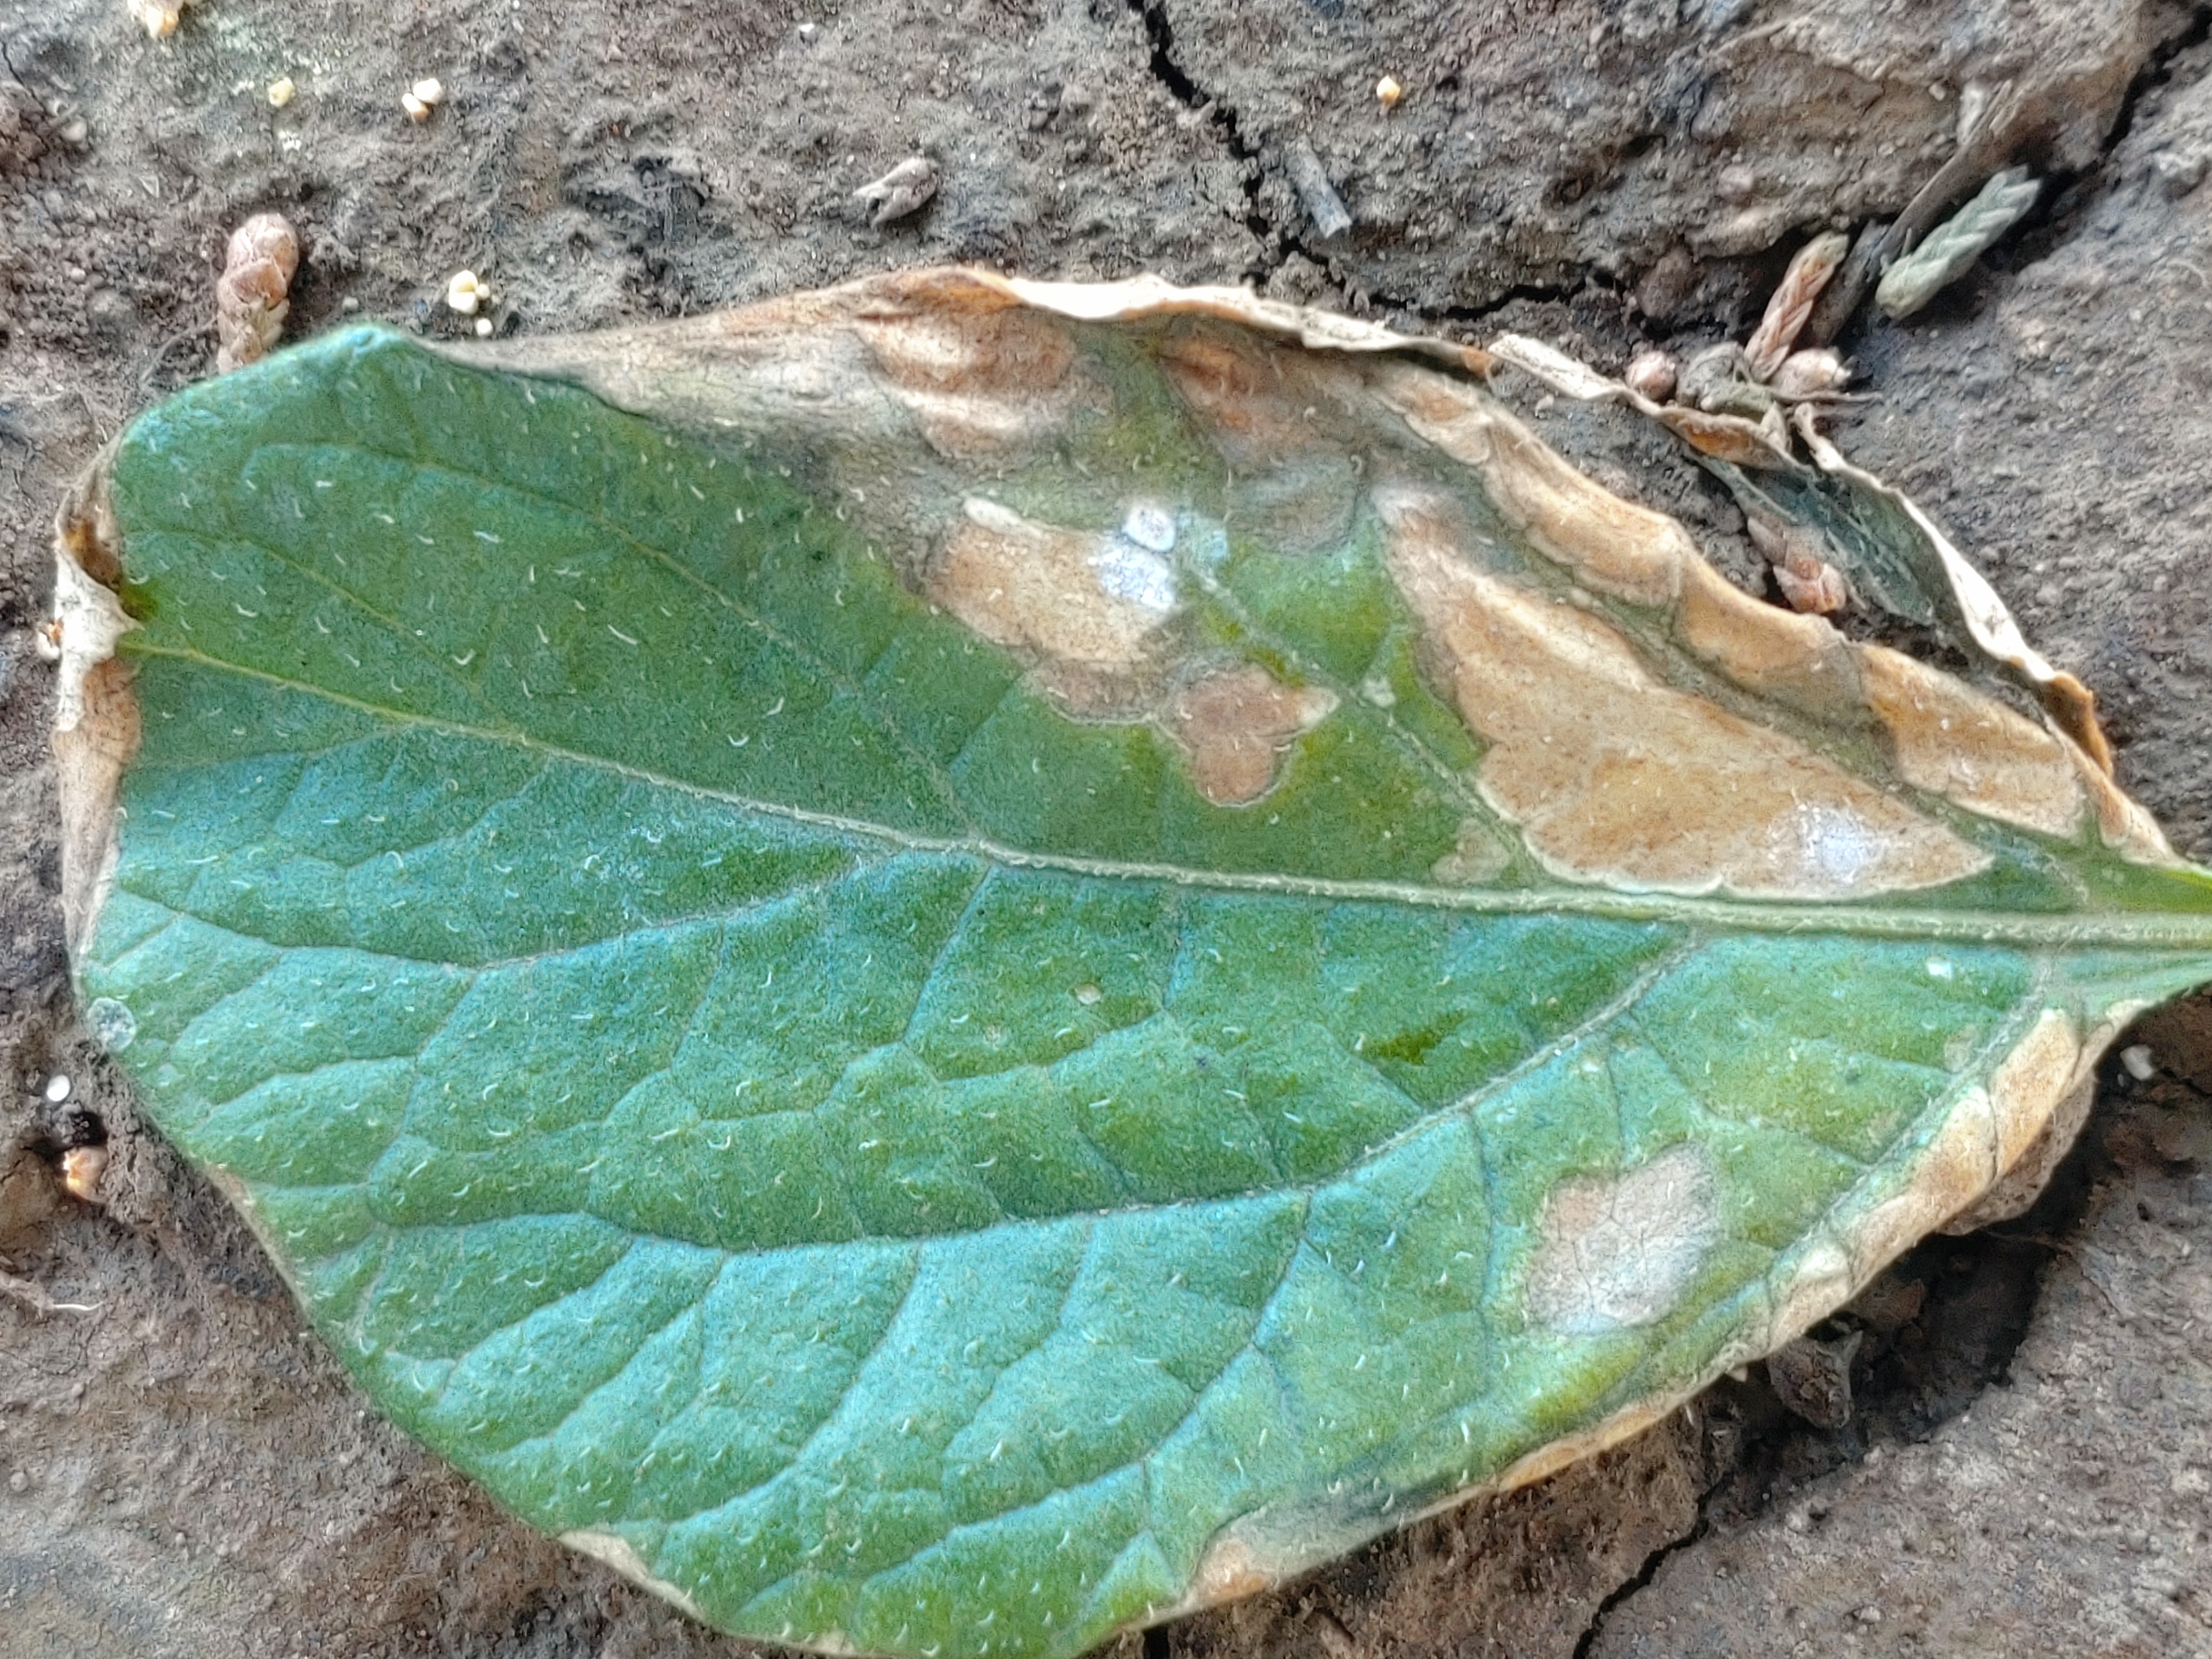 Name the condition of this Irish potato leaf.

early blight
